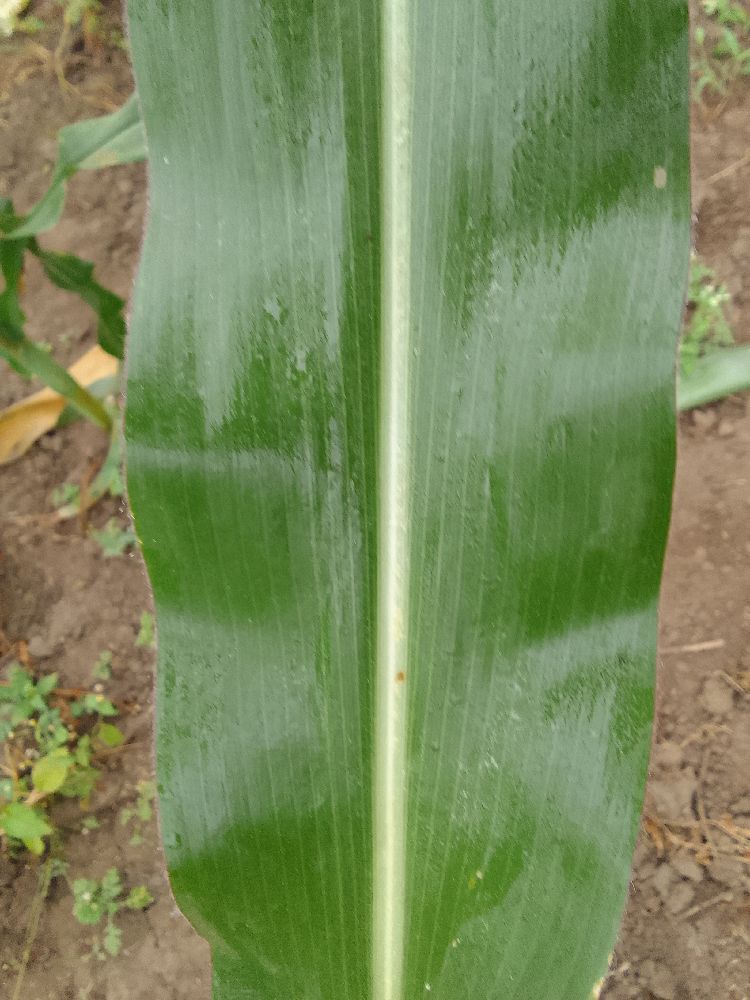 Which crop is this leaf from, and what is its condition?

maize, healthy
